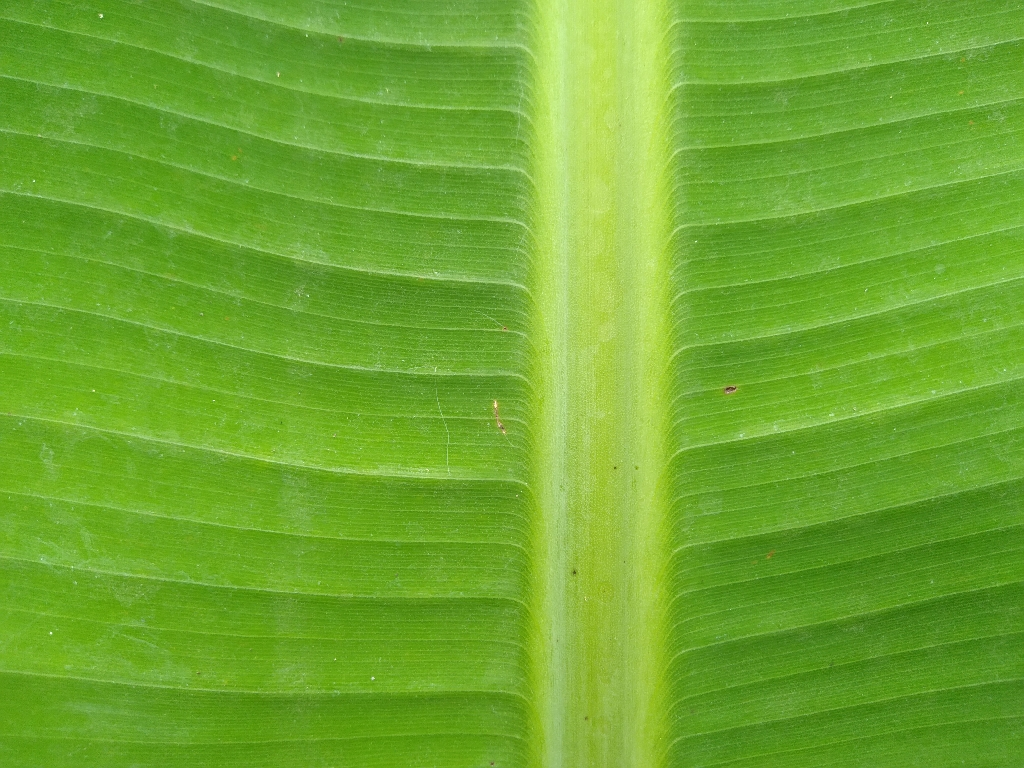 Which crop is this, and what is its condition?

banana, healthy
